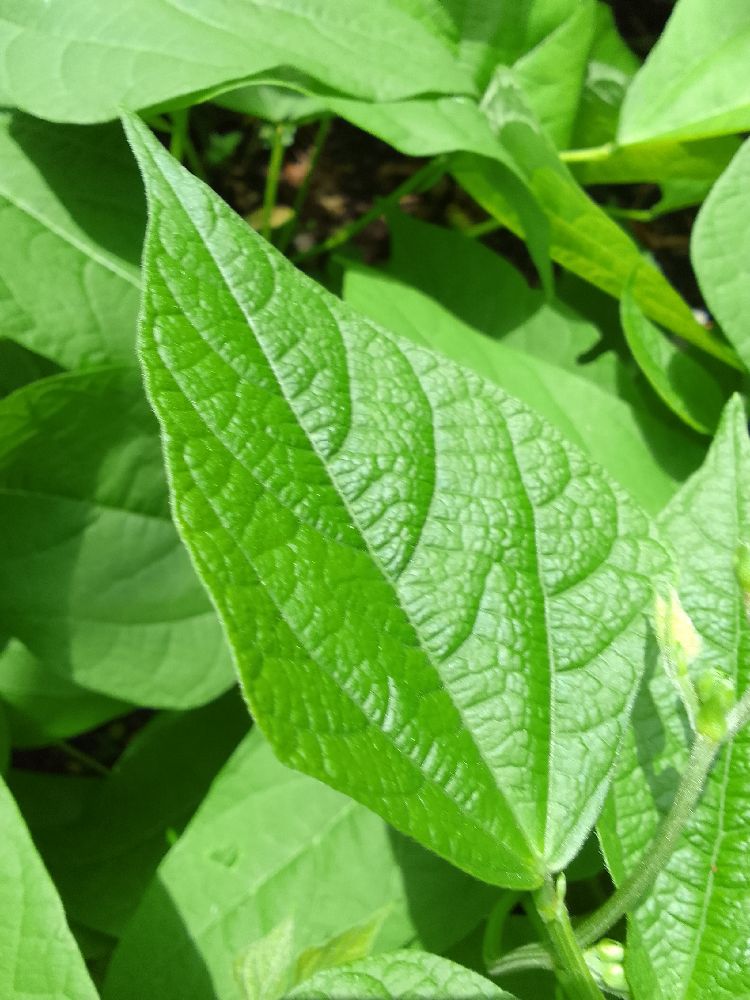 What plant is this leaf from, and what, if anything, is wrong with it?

common bean, healthy
